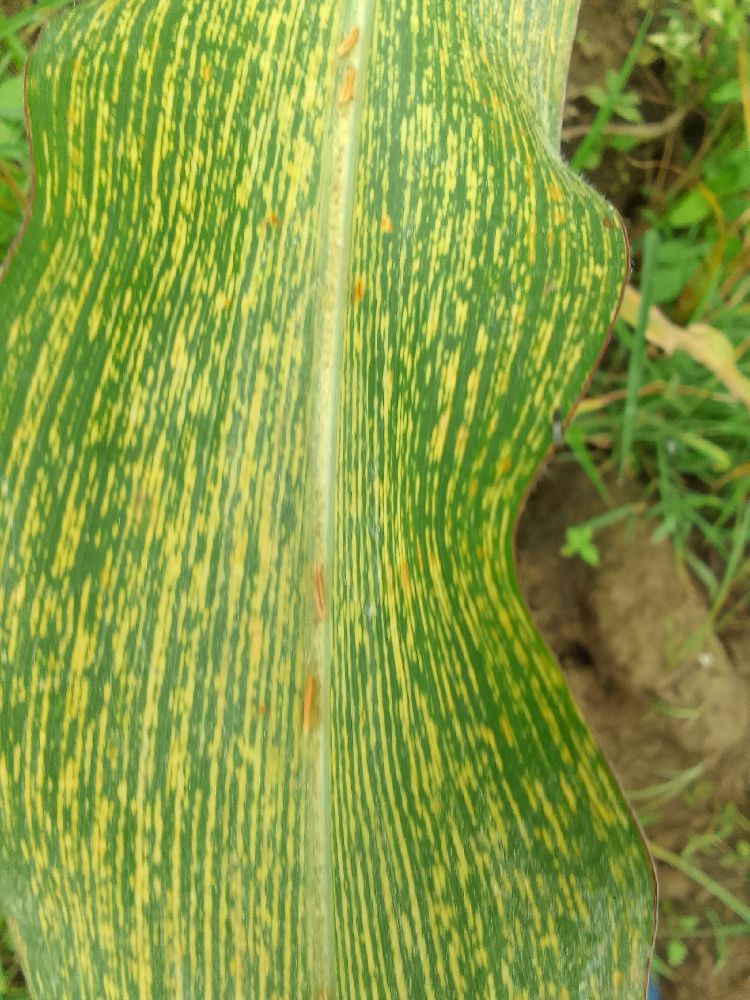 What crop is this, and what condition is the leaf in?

maize, maize streak virus
